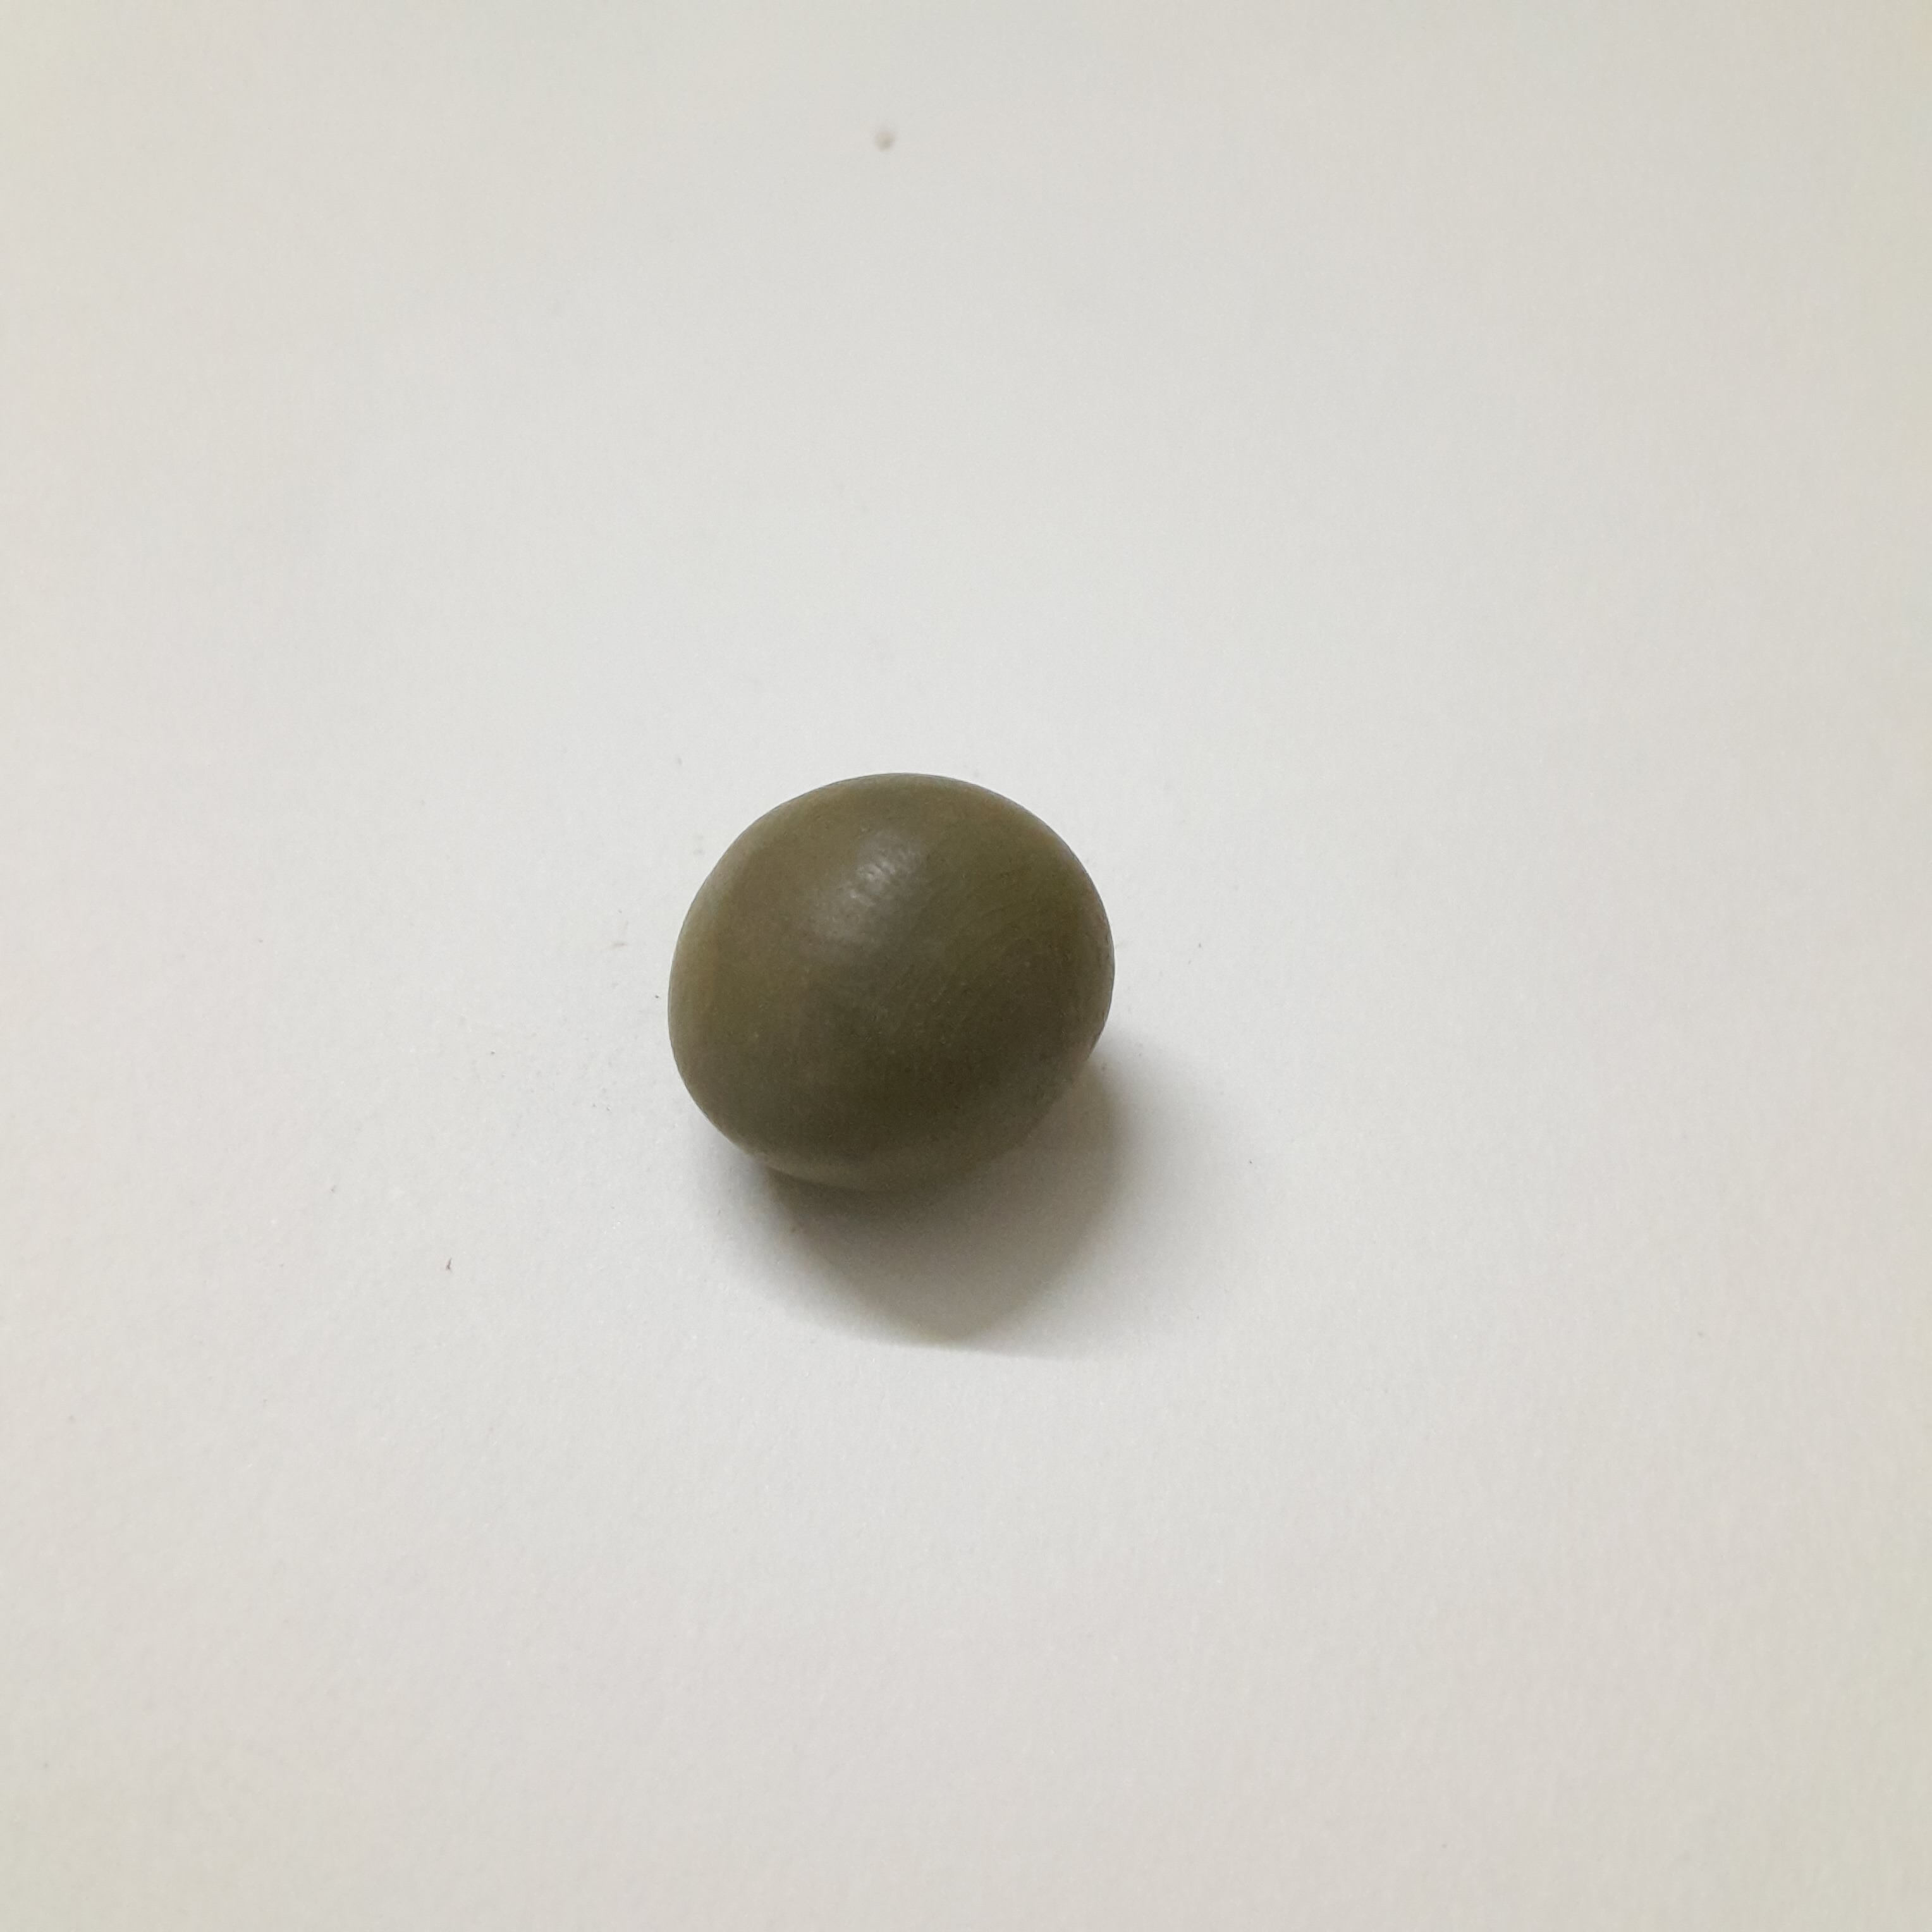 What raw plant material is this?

sagargota
